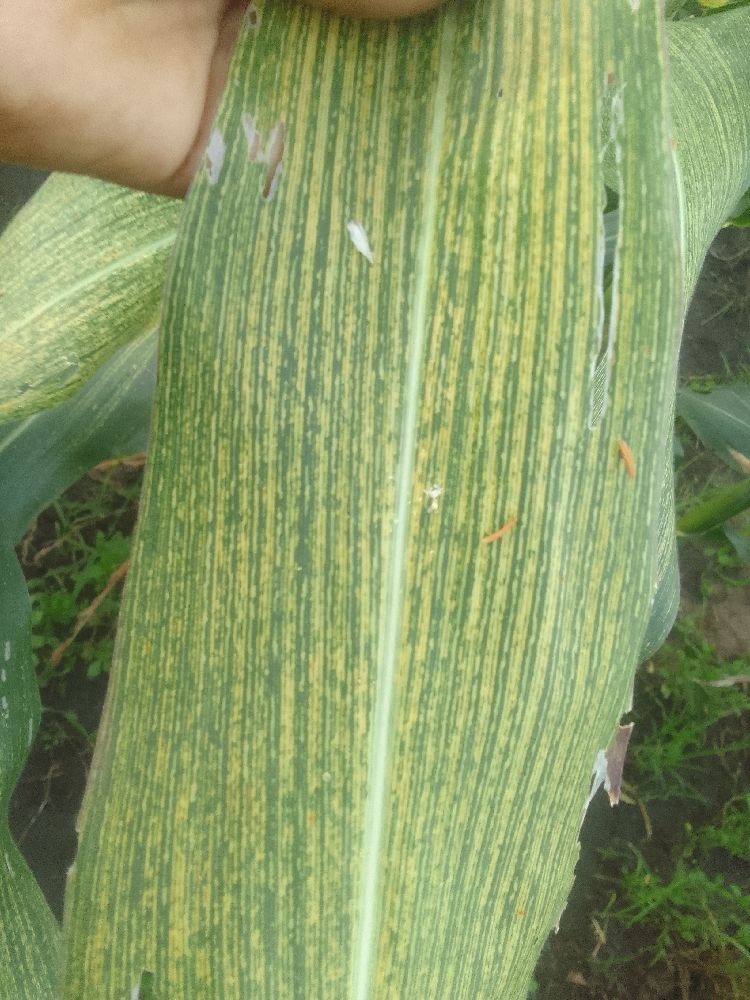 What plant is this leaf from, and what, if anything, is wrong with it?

maize, maize streak virus
